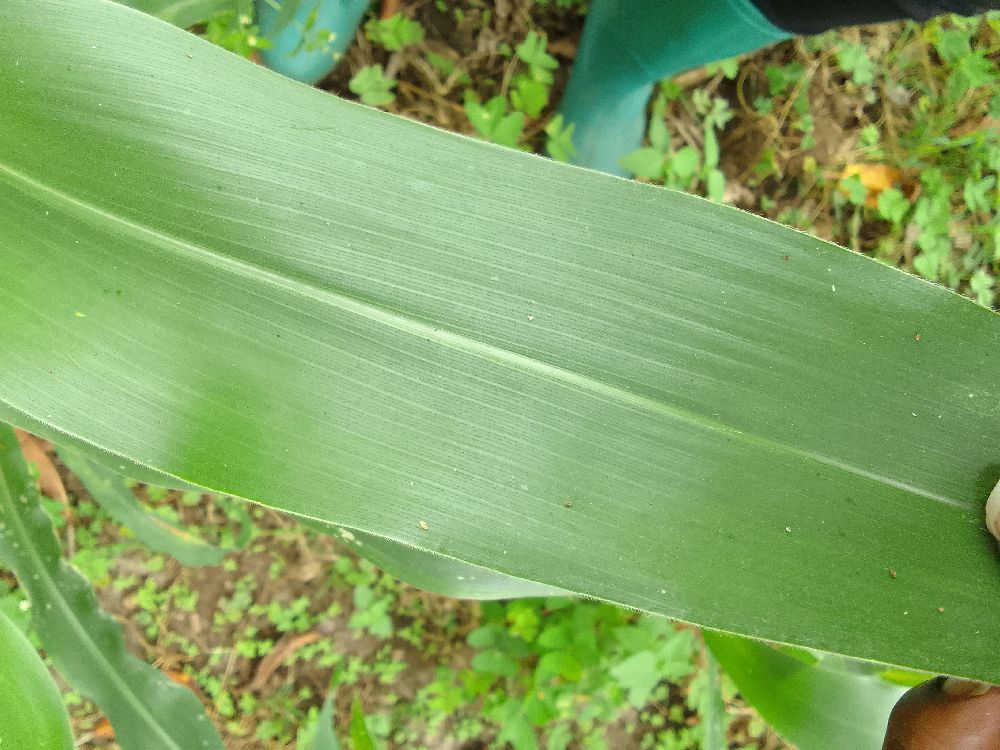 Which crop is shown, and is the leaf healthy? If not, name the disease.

maize, healthy
